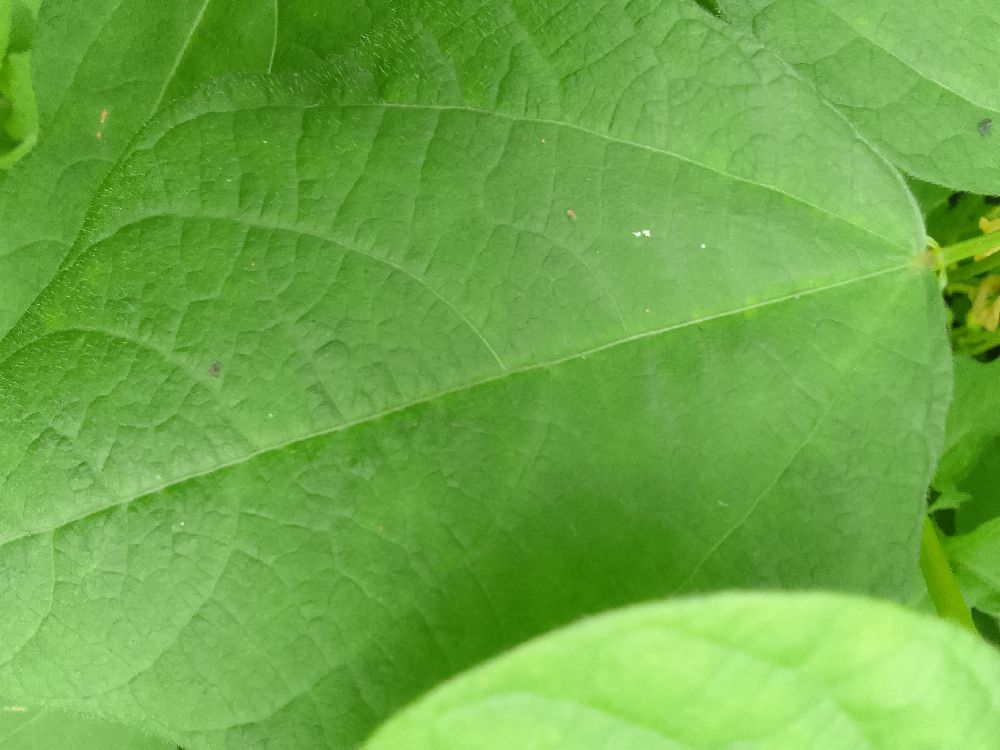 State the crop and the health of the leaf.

common bean, healthy
